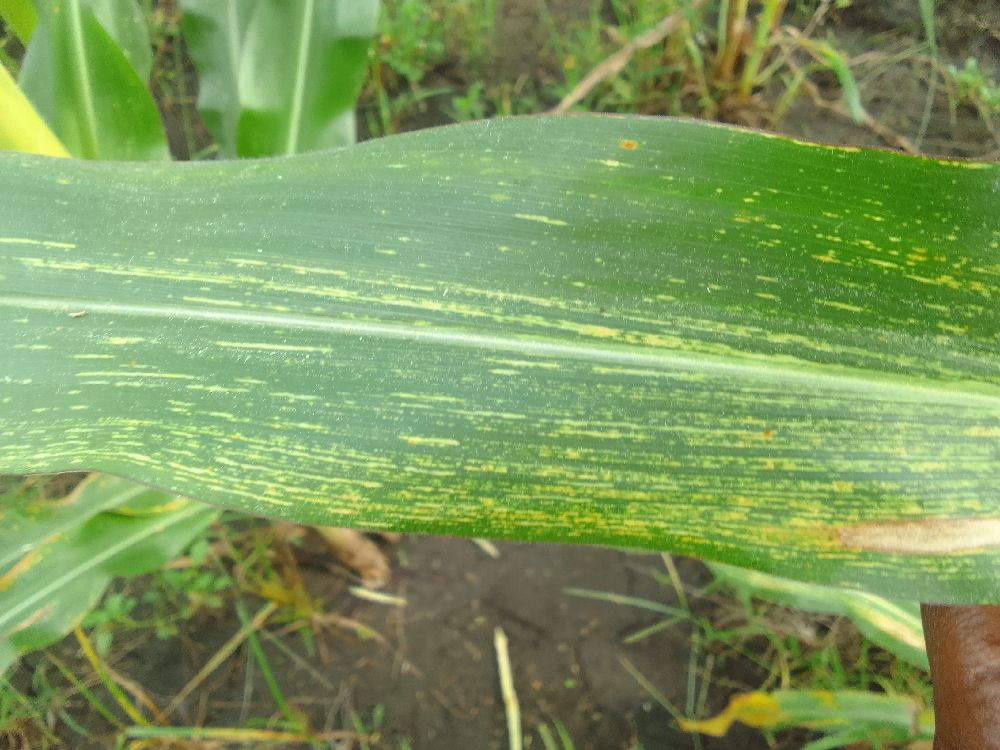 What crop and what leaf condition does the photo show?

maize, maize streak virus
